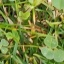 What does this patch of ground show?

unstructured weed
